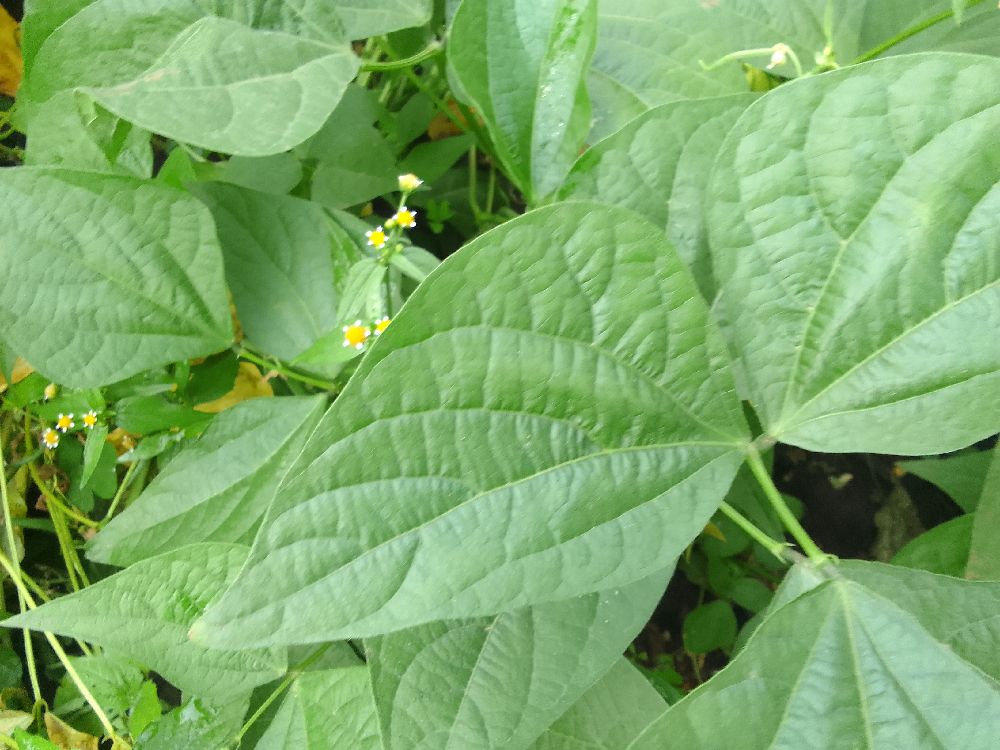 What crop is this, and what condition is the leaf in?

common bean, healthy
